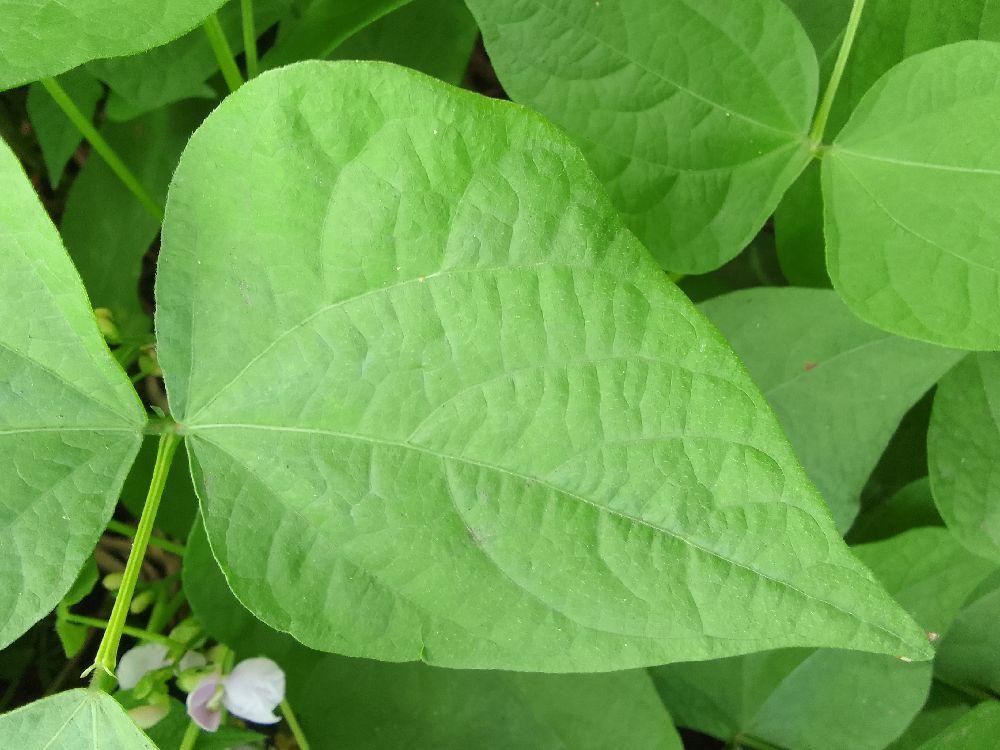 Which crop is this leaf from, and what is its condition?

common bean, healthy
